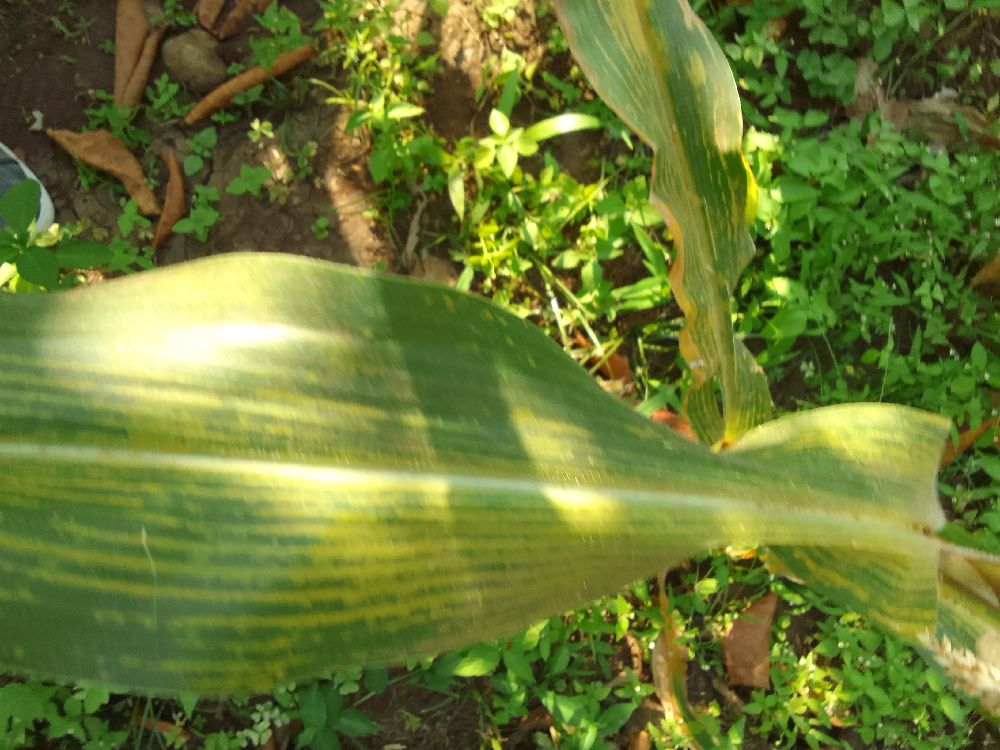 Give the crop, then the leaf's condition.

maize, maize lethal necrosis
